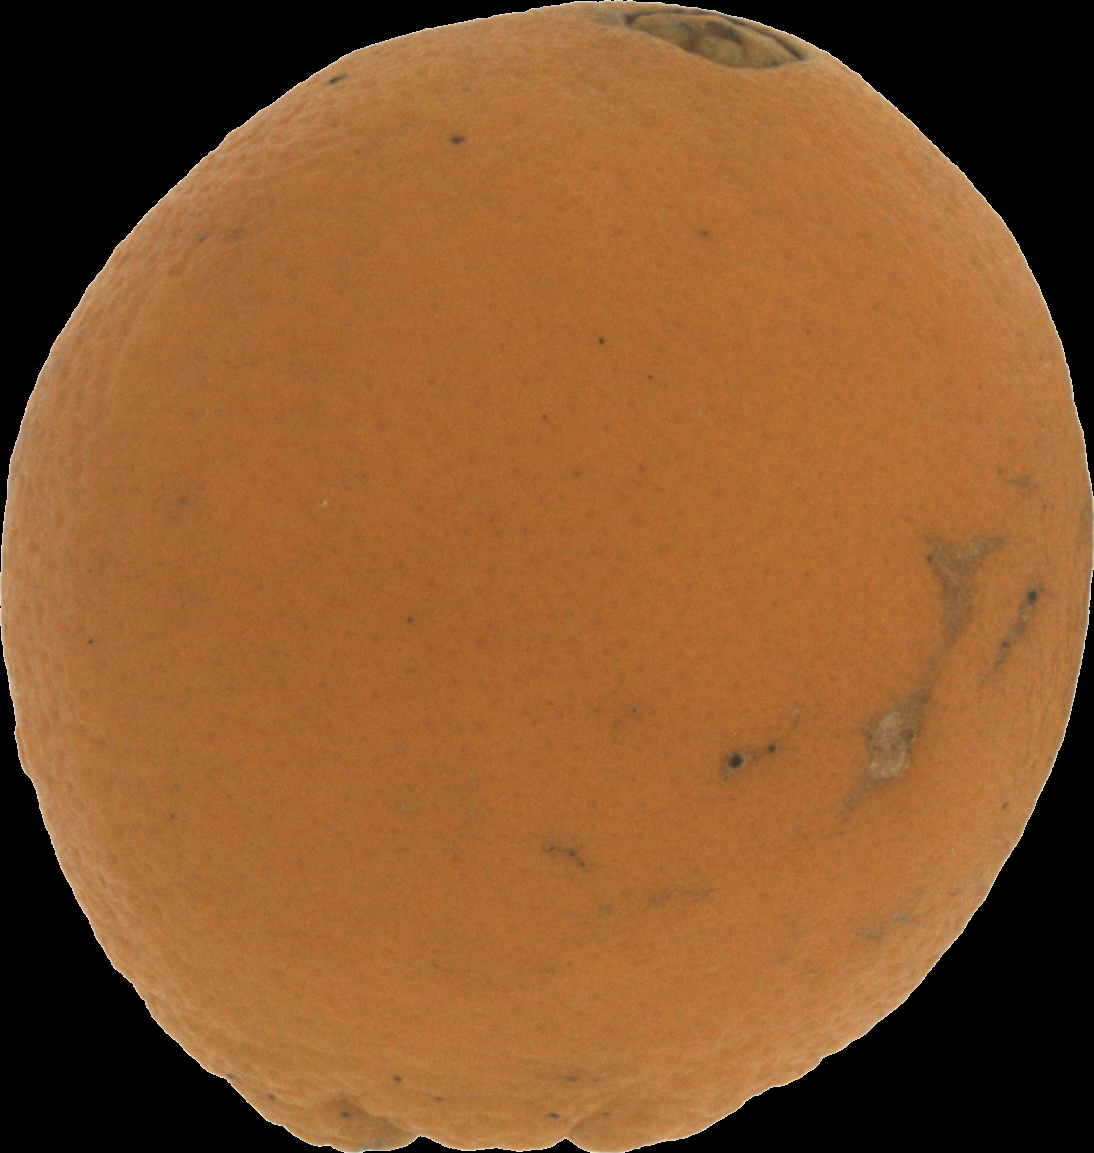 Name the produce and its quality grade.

orange, bad
